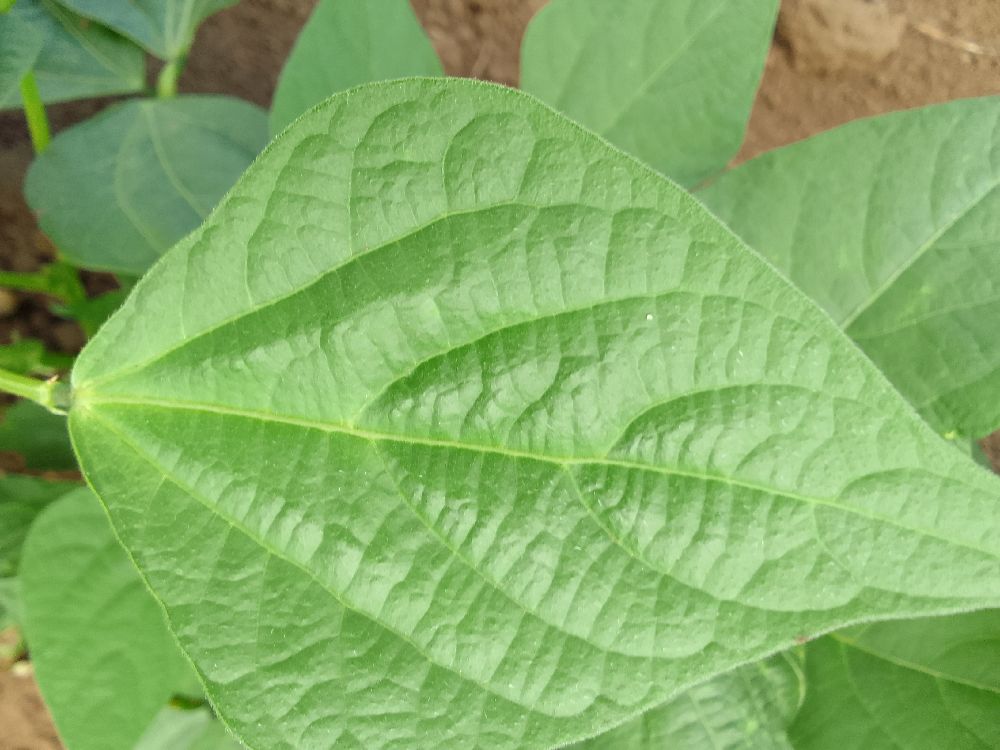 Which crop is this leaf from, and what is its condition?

common bean, healthy
